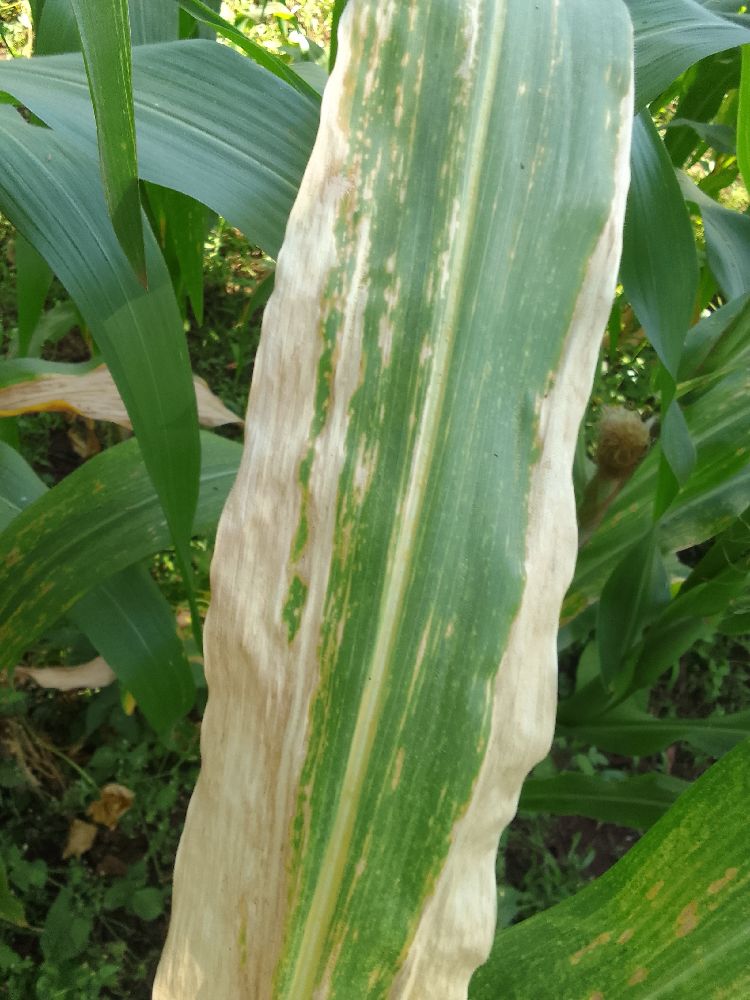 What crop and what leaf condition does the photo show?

maize, maize lethal necrosis
